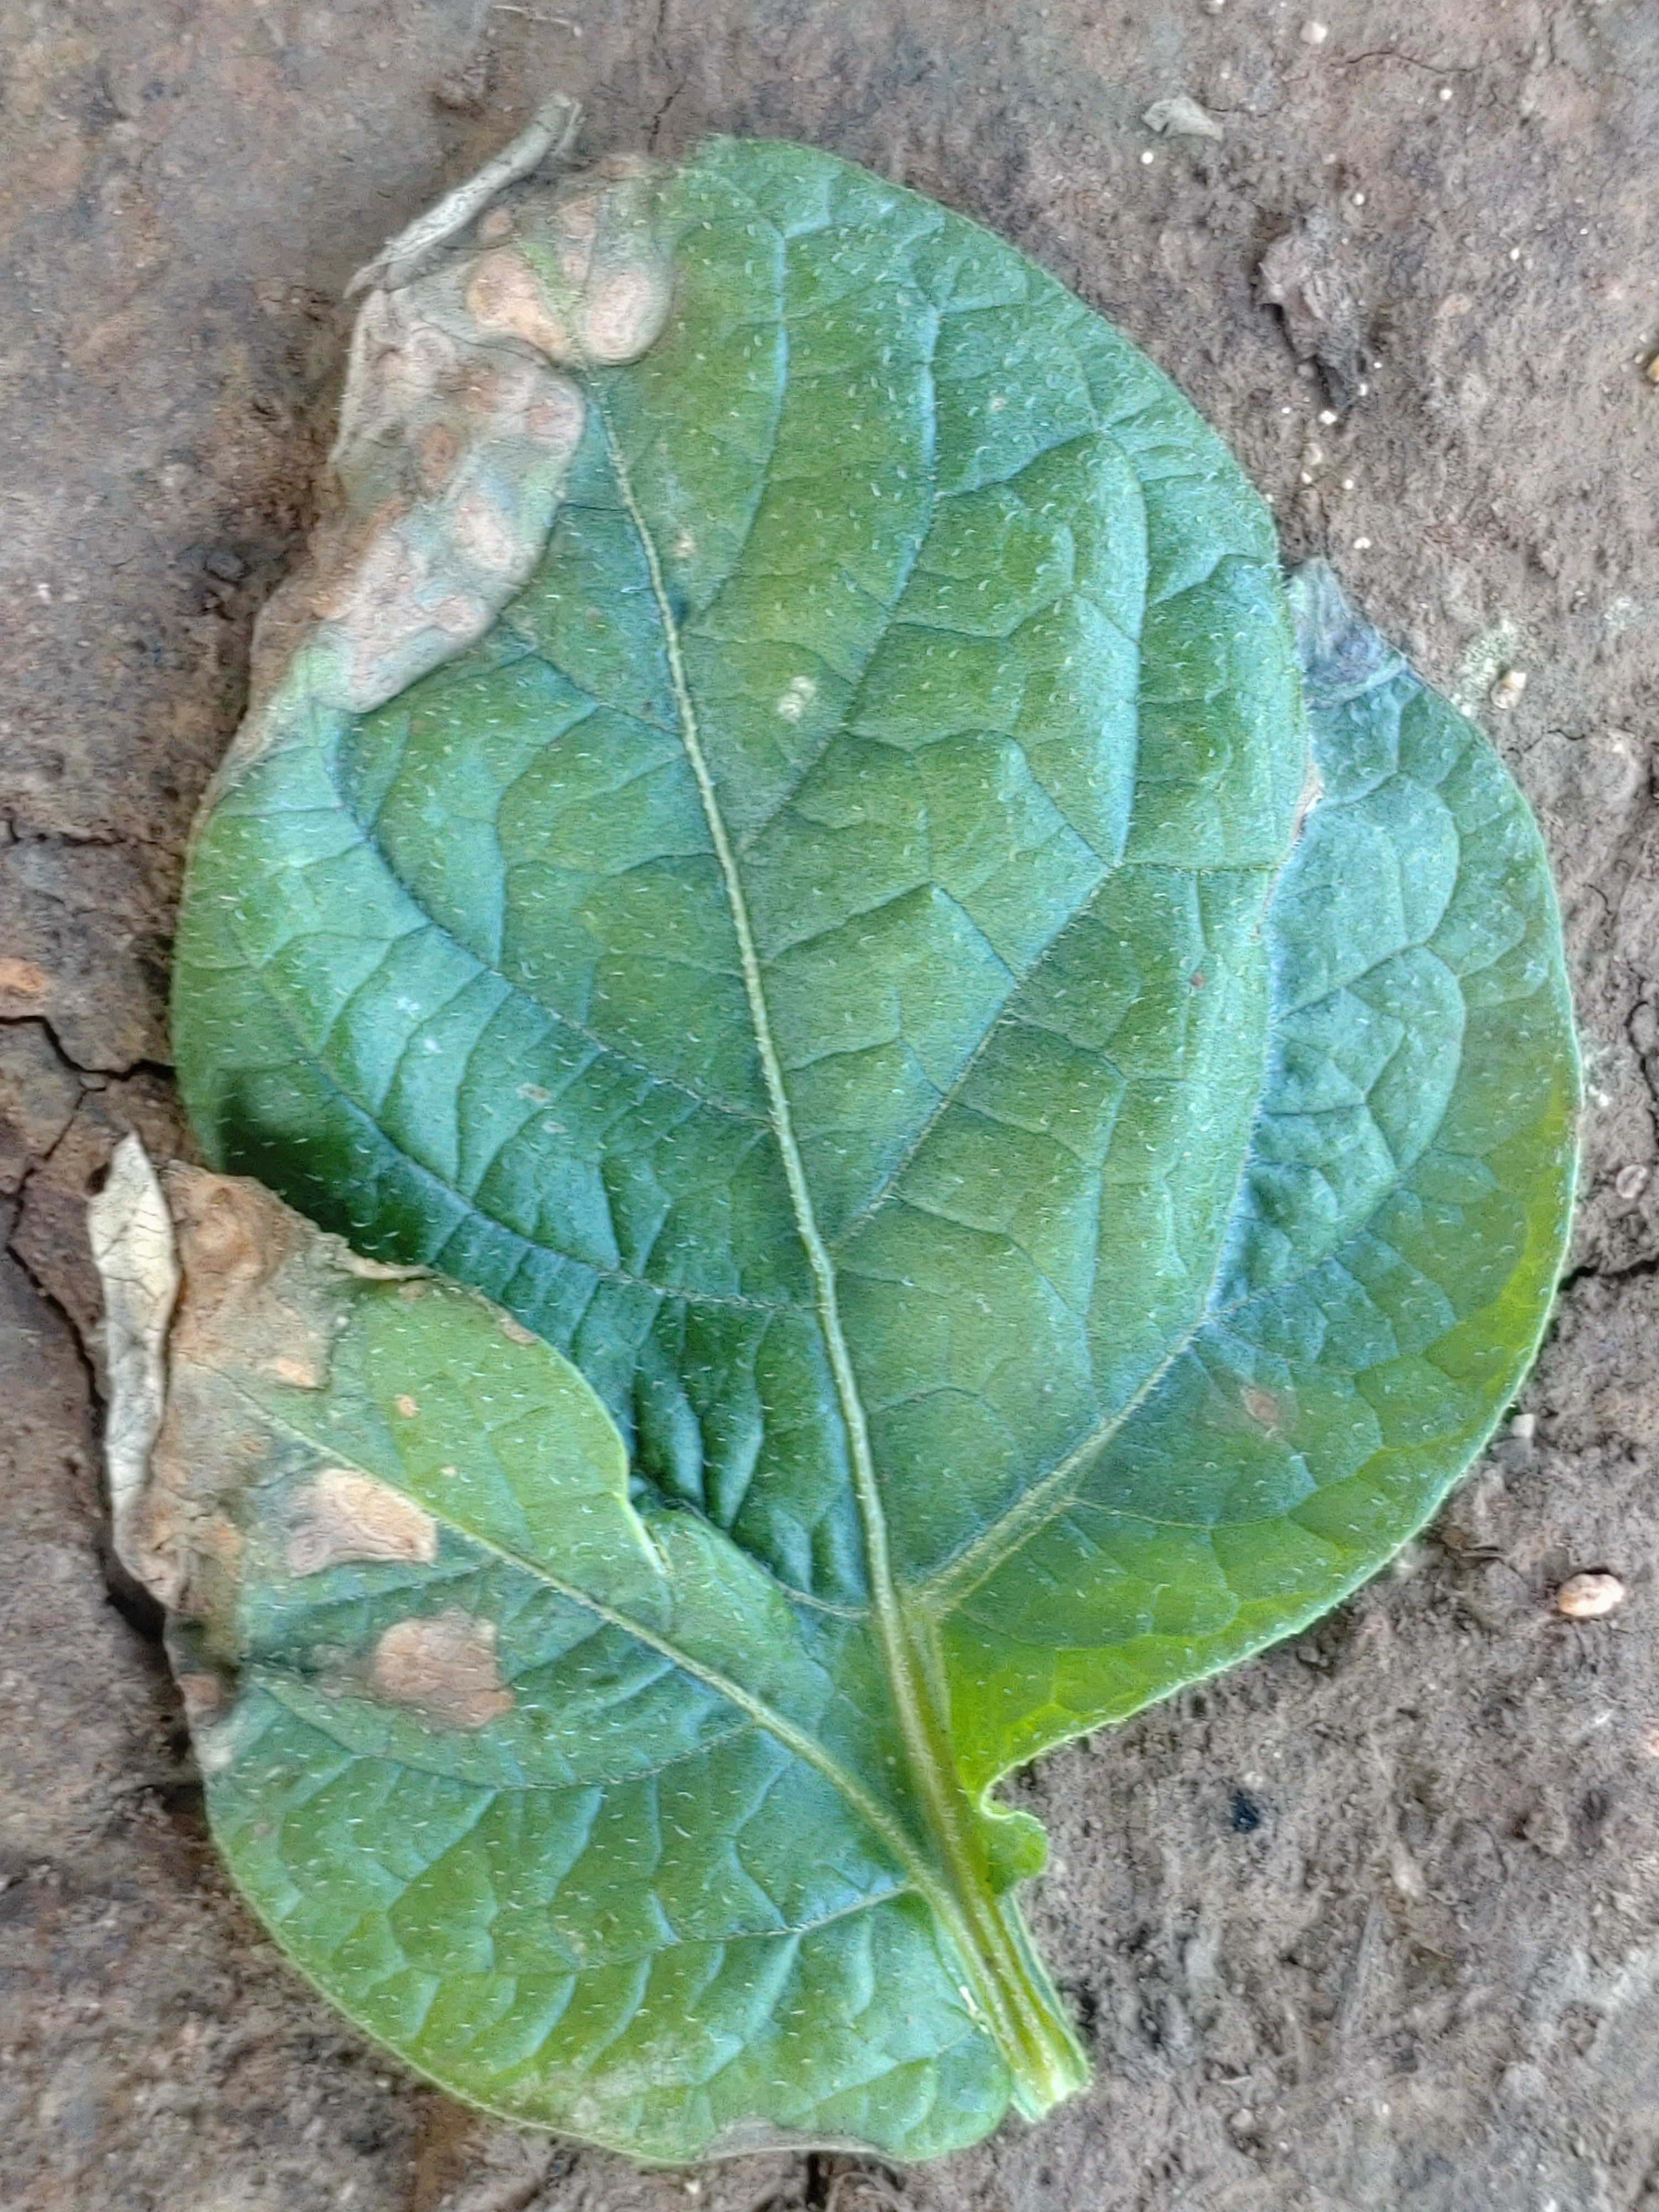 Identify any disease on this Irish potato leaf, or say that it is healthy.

early blight
